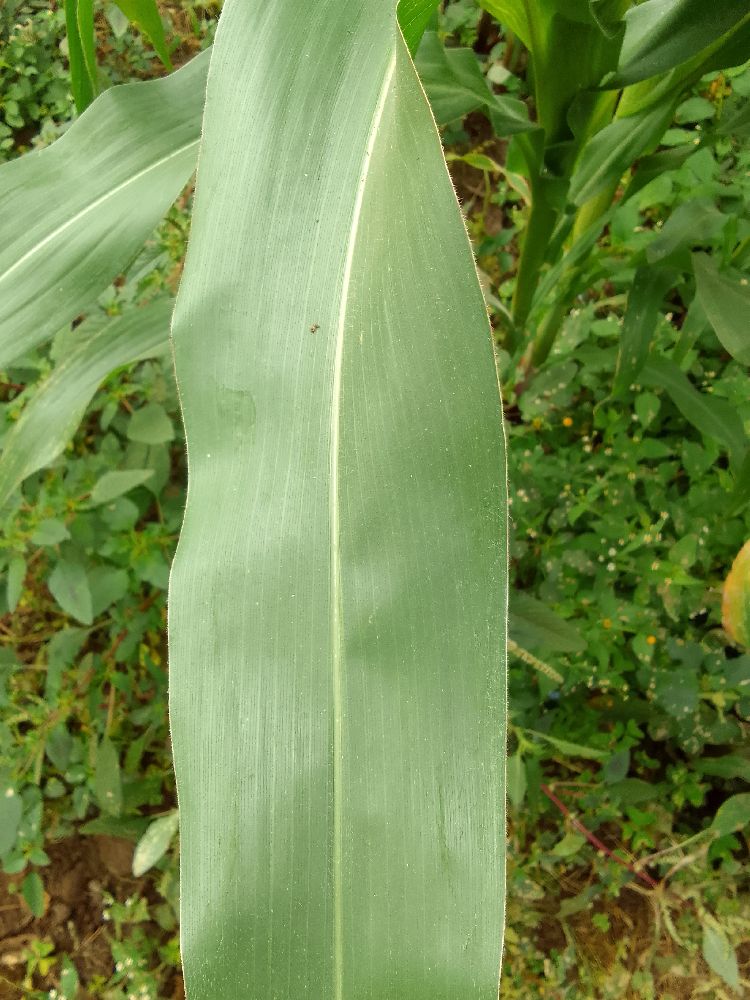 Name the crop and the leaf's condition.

maize, healthy
